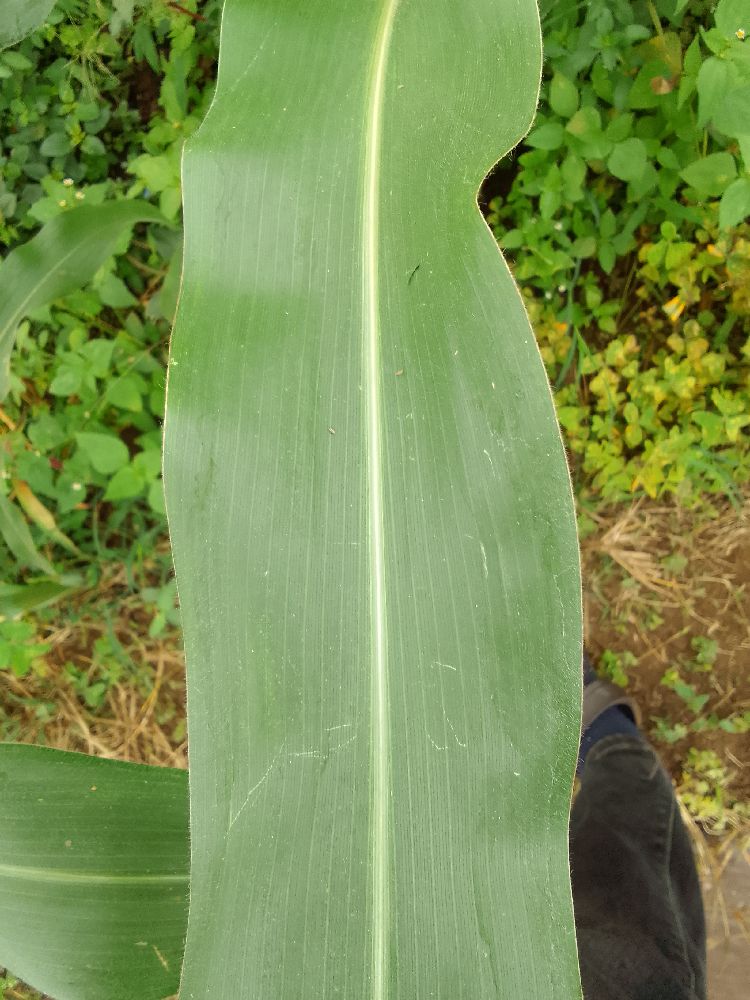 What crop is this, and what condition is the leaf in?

maize, healthy
